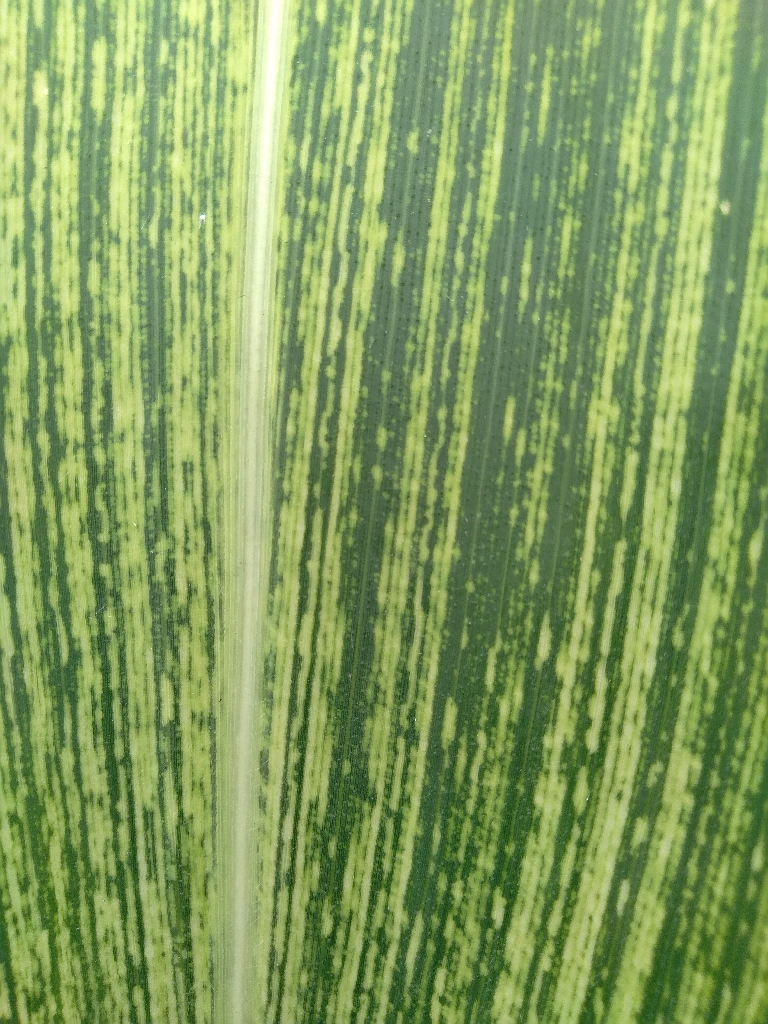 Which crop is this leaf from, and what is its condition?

maize, maize streak virus
